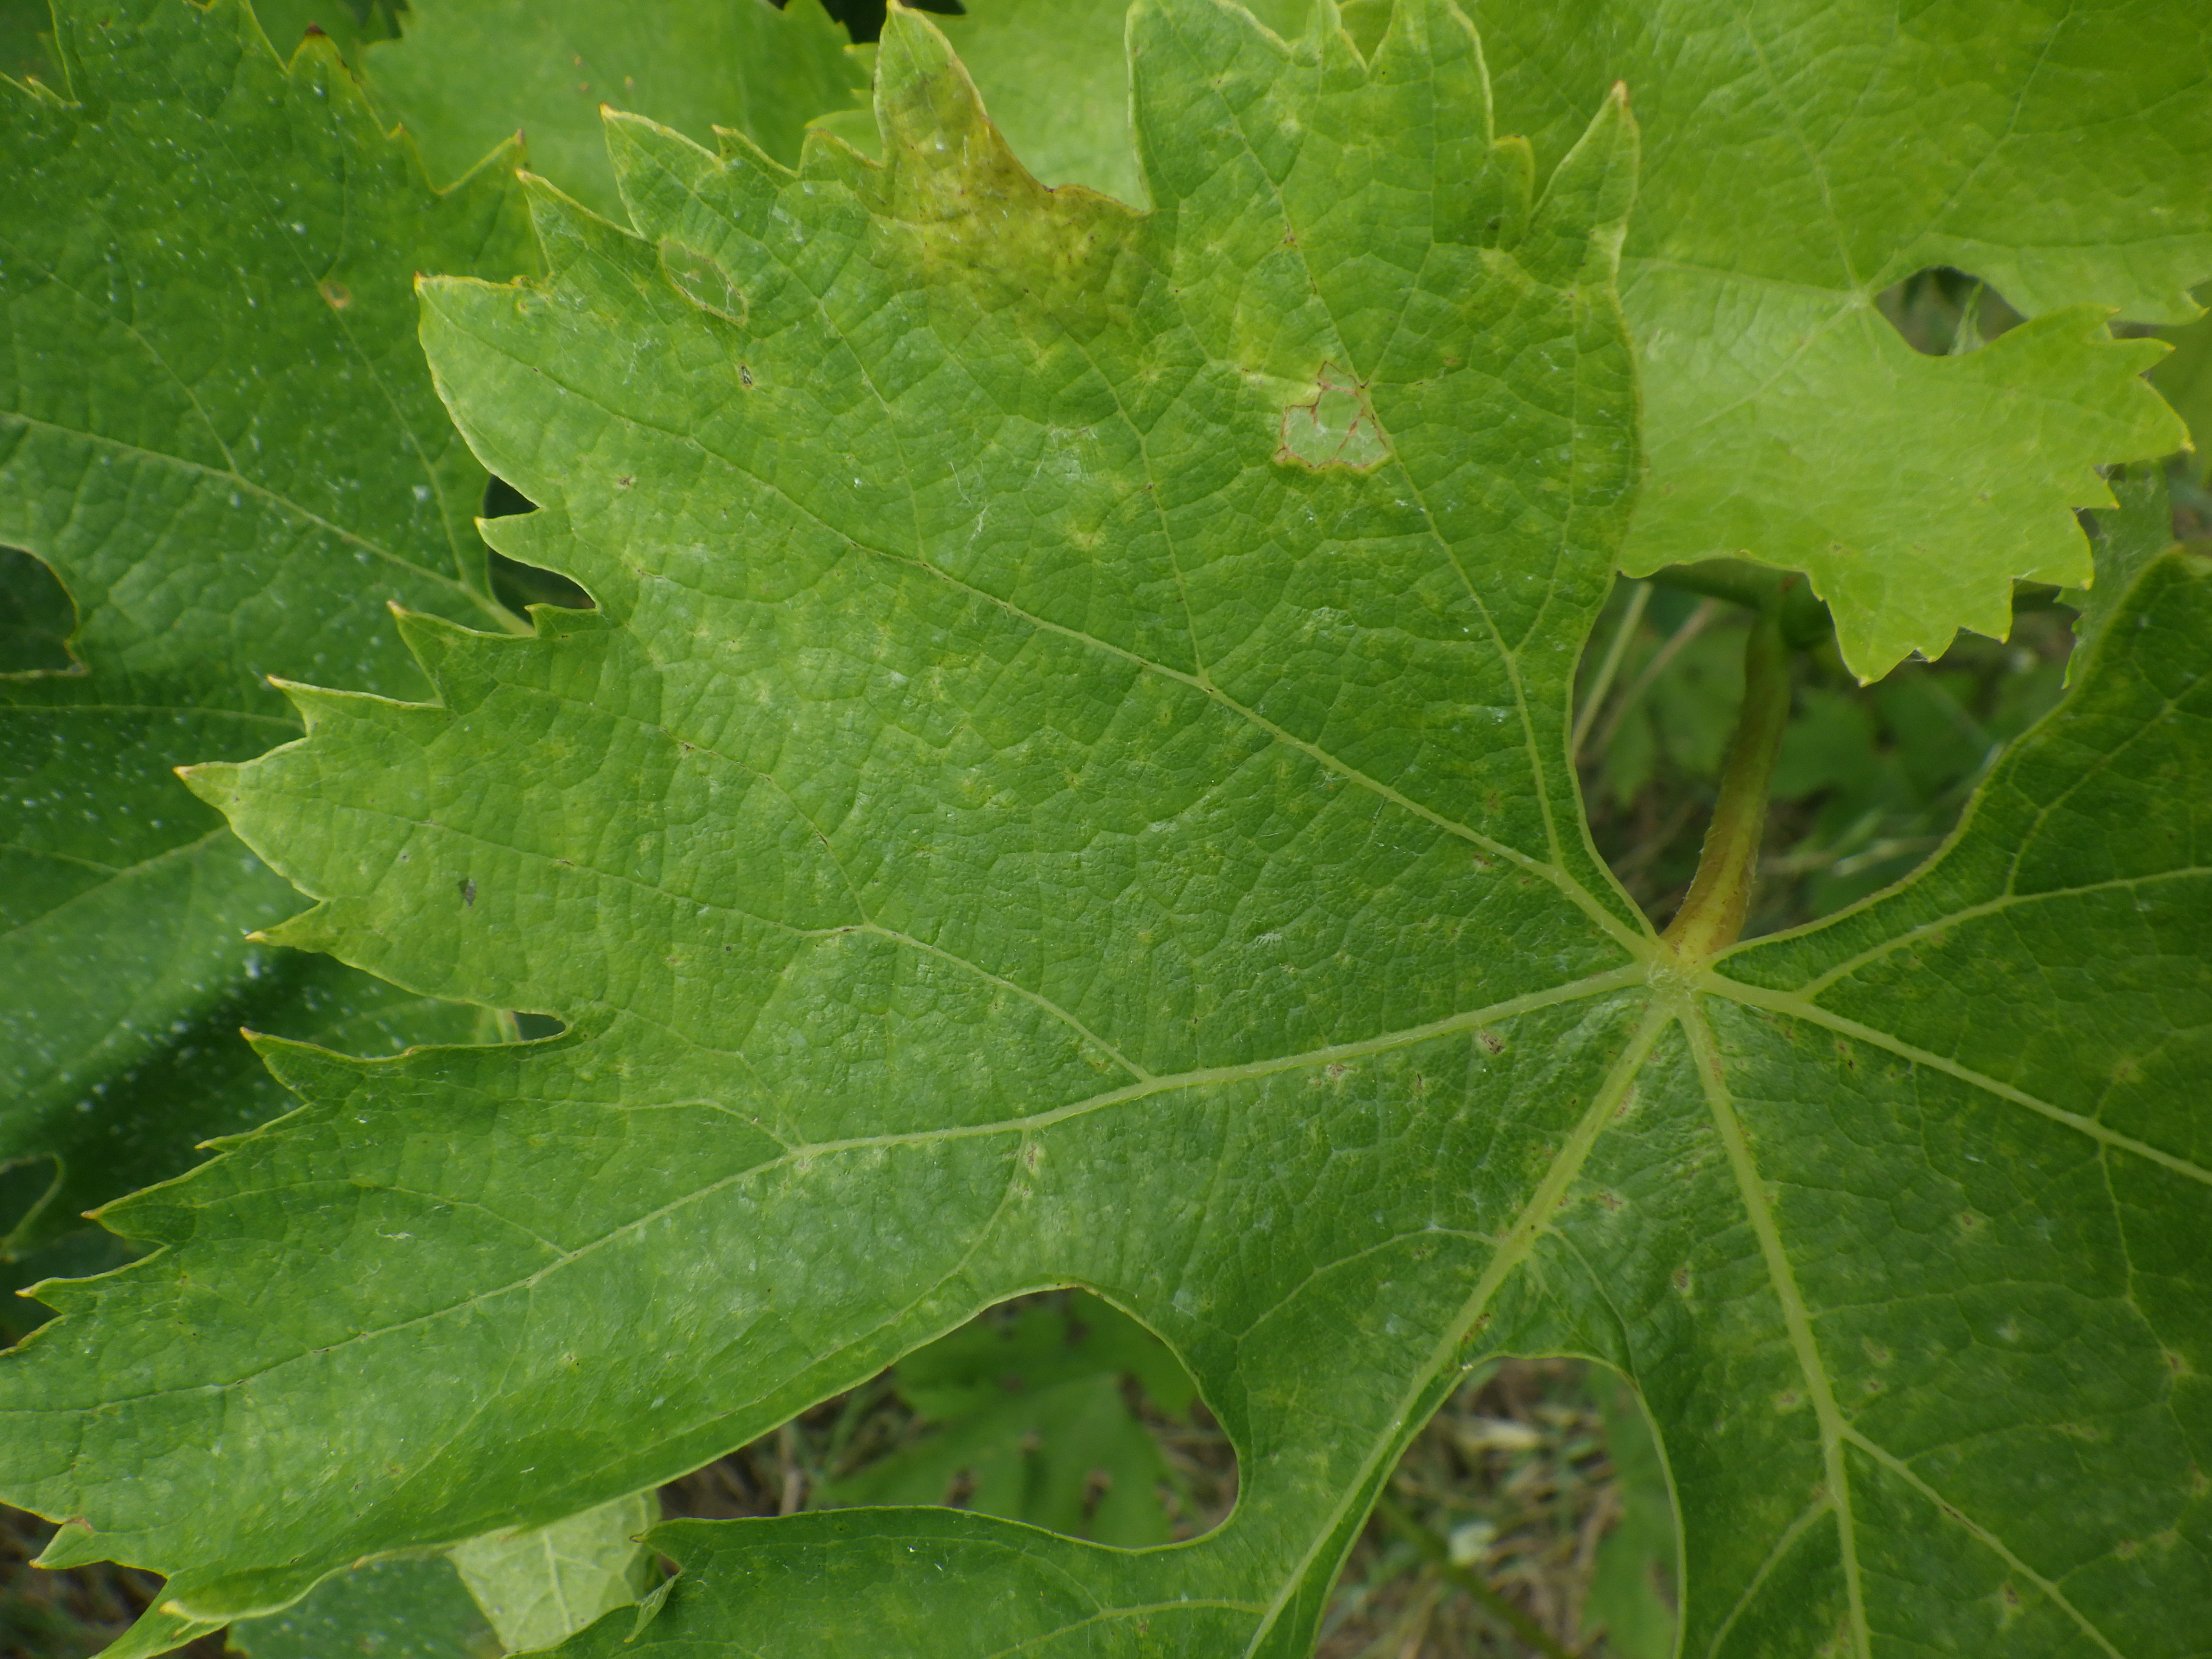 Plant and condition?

grapevine, downy mildew, phytophagous
